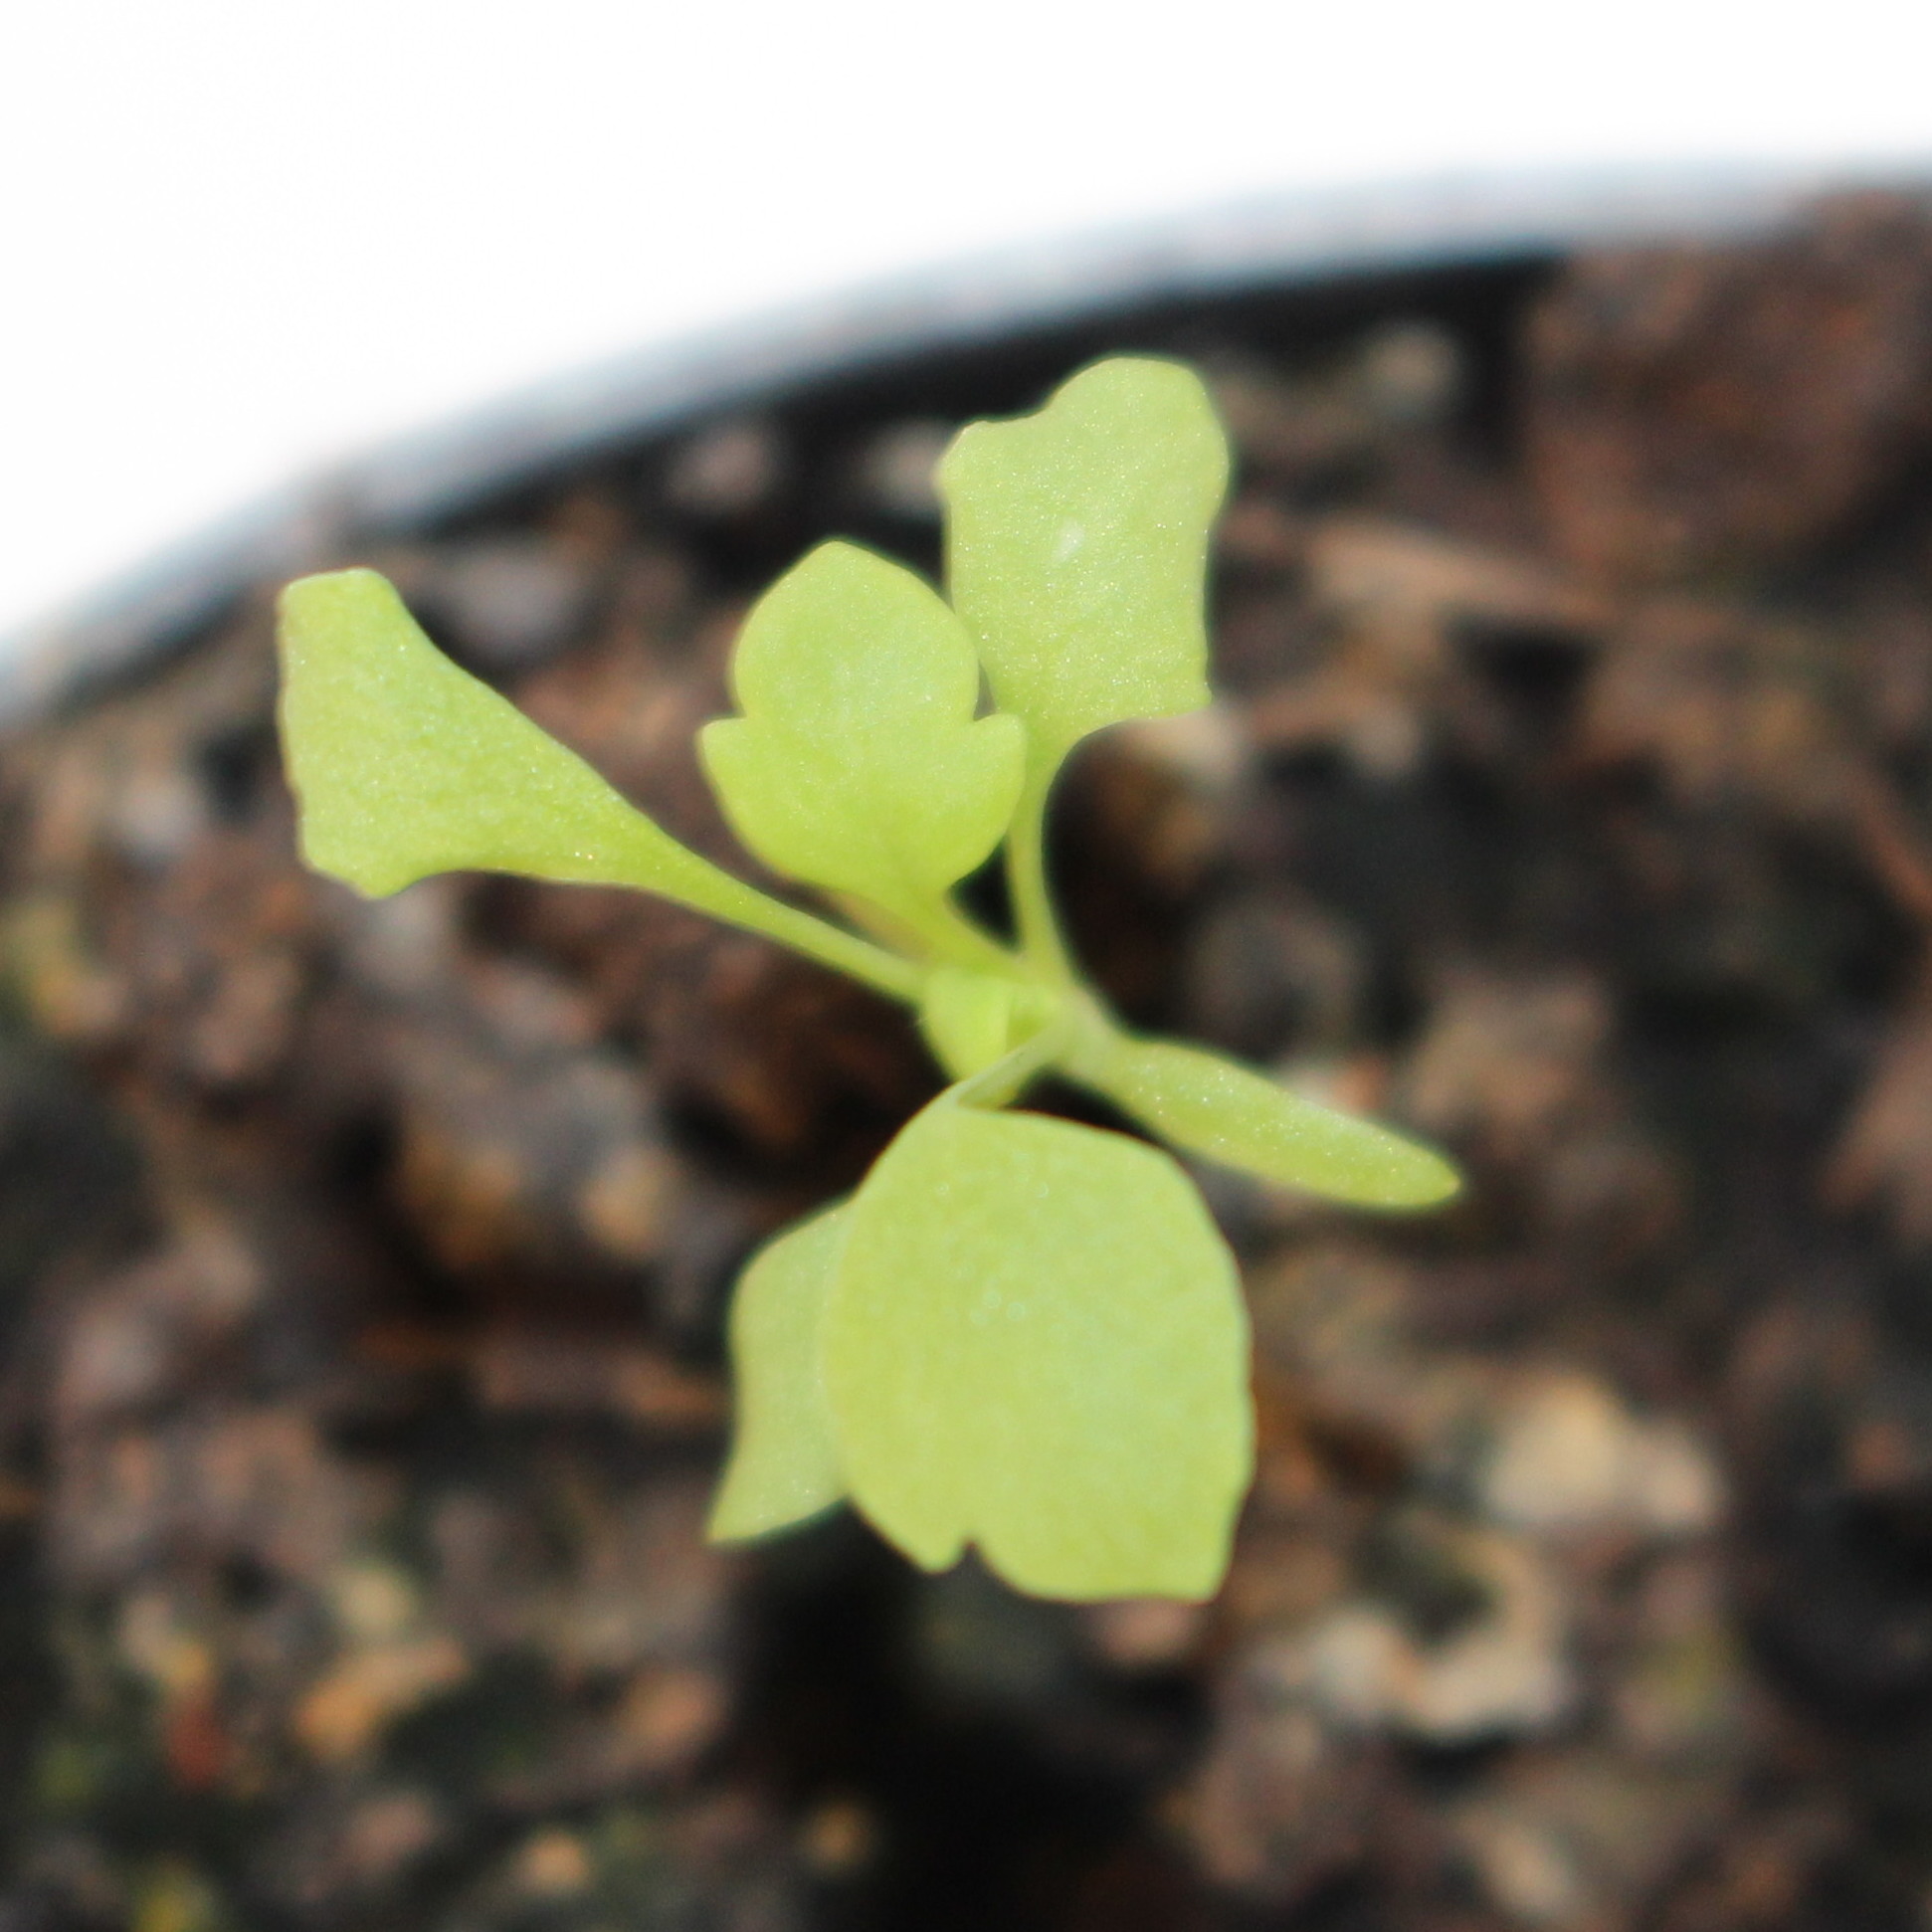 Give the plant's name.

Papaver rhoeas
